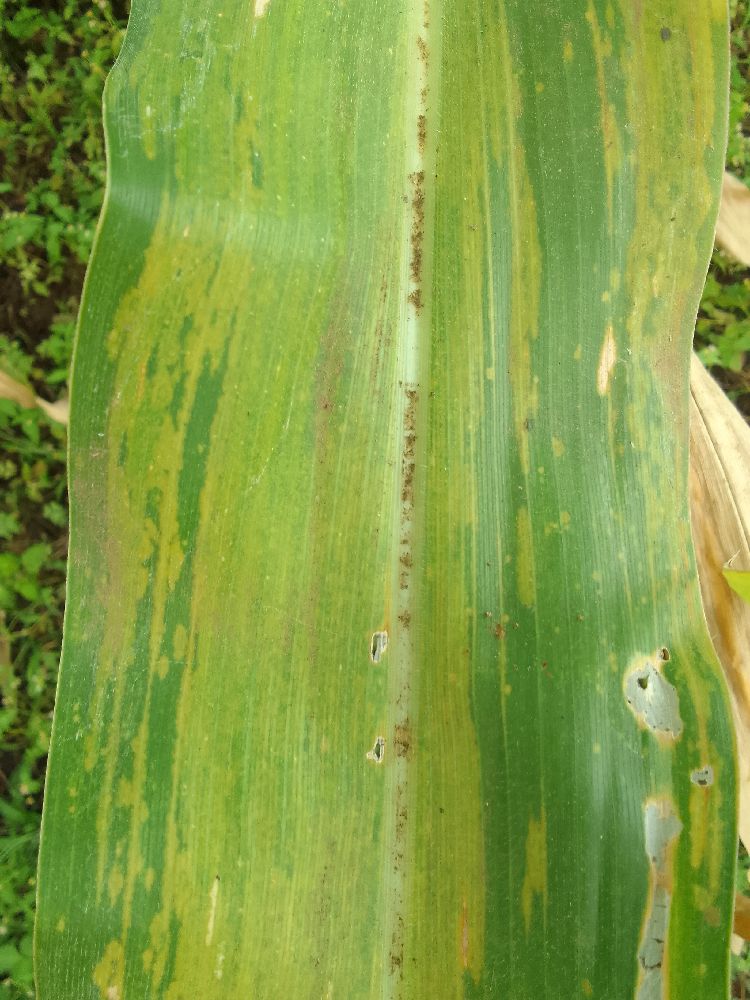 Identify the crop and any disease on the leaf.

maize, maize lethal necrosis
